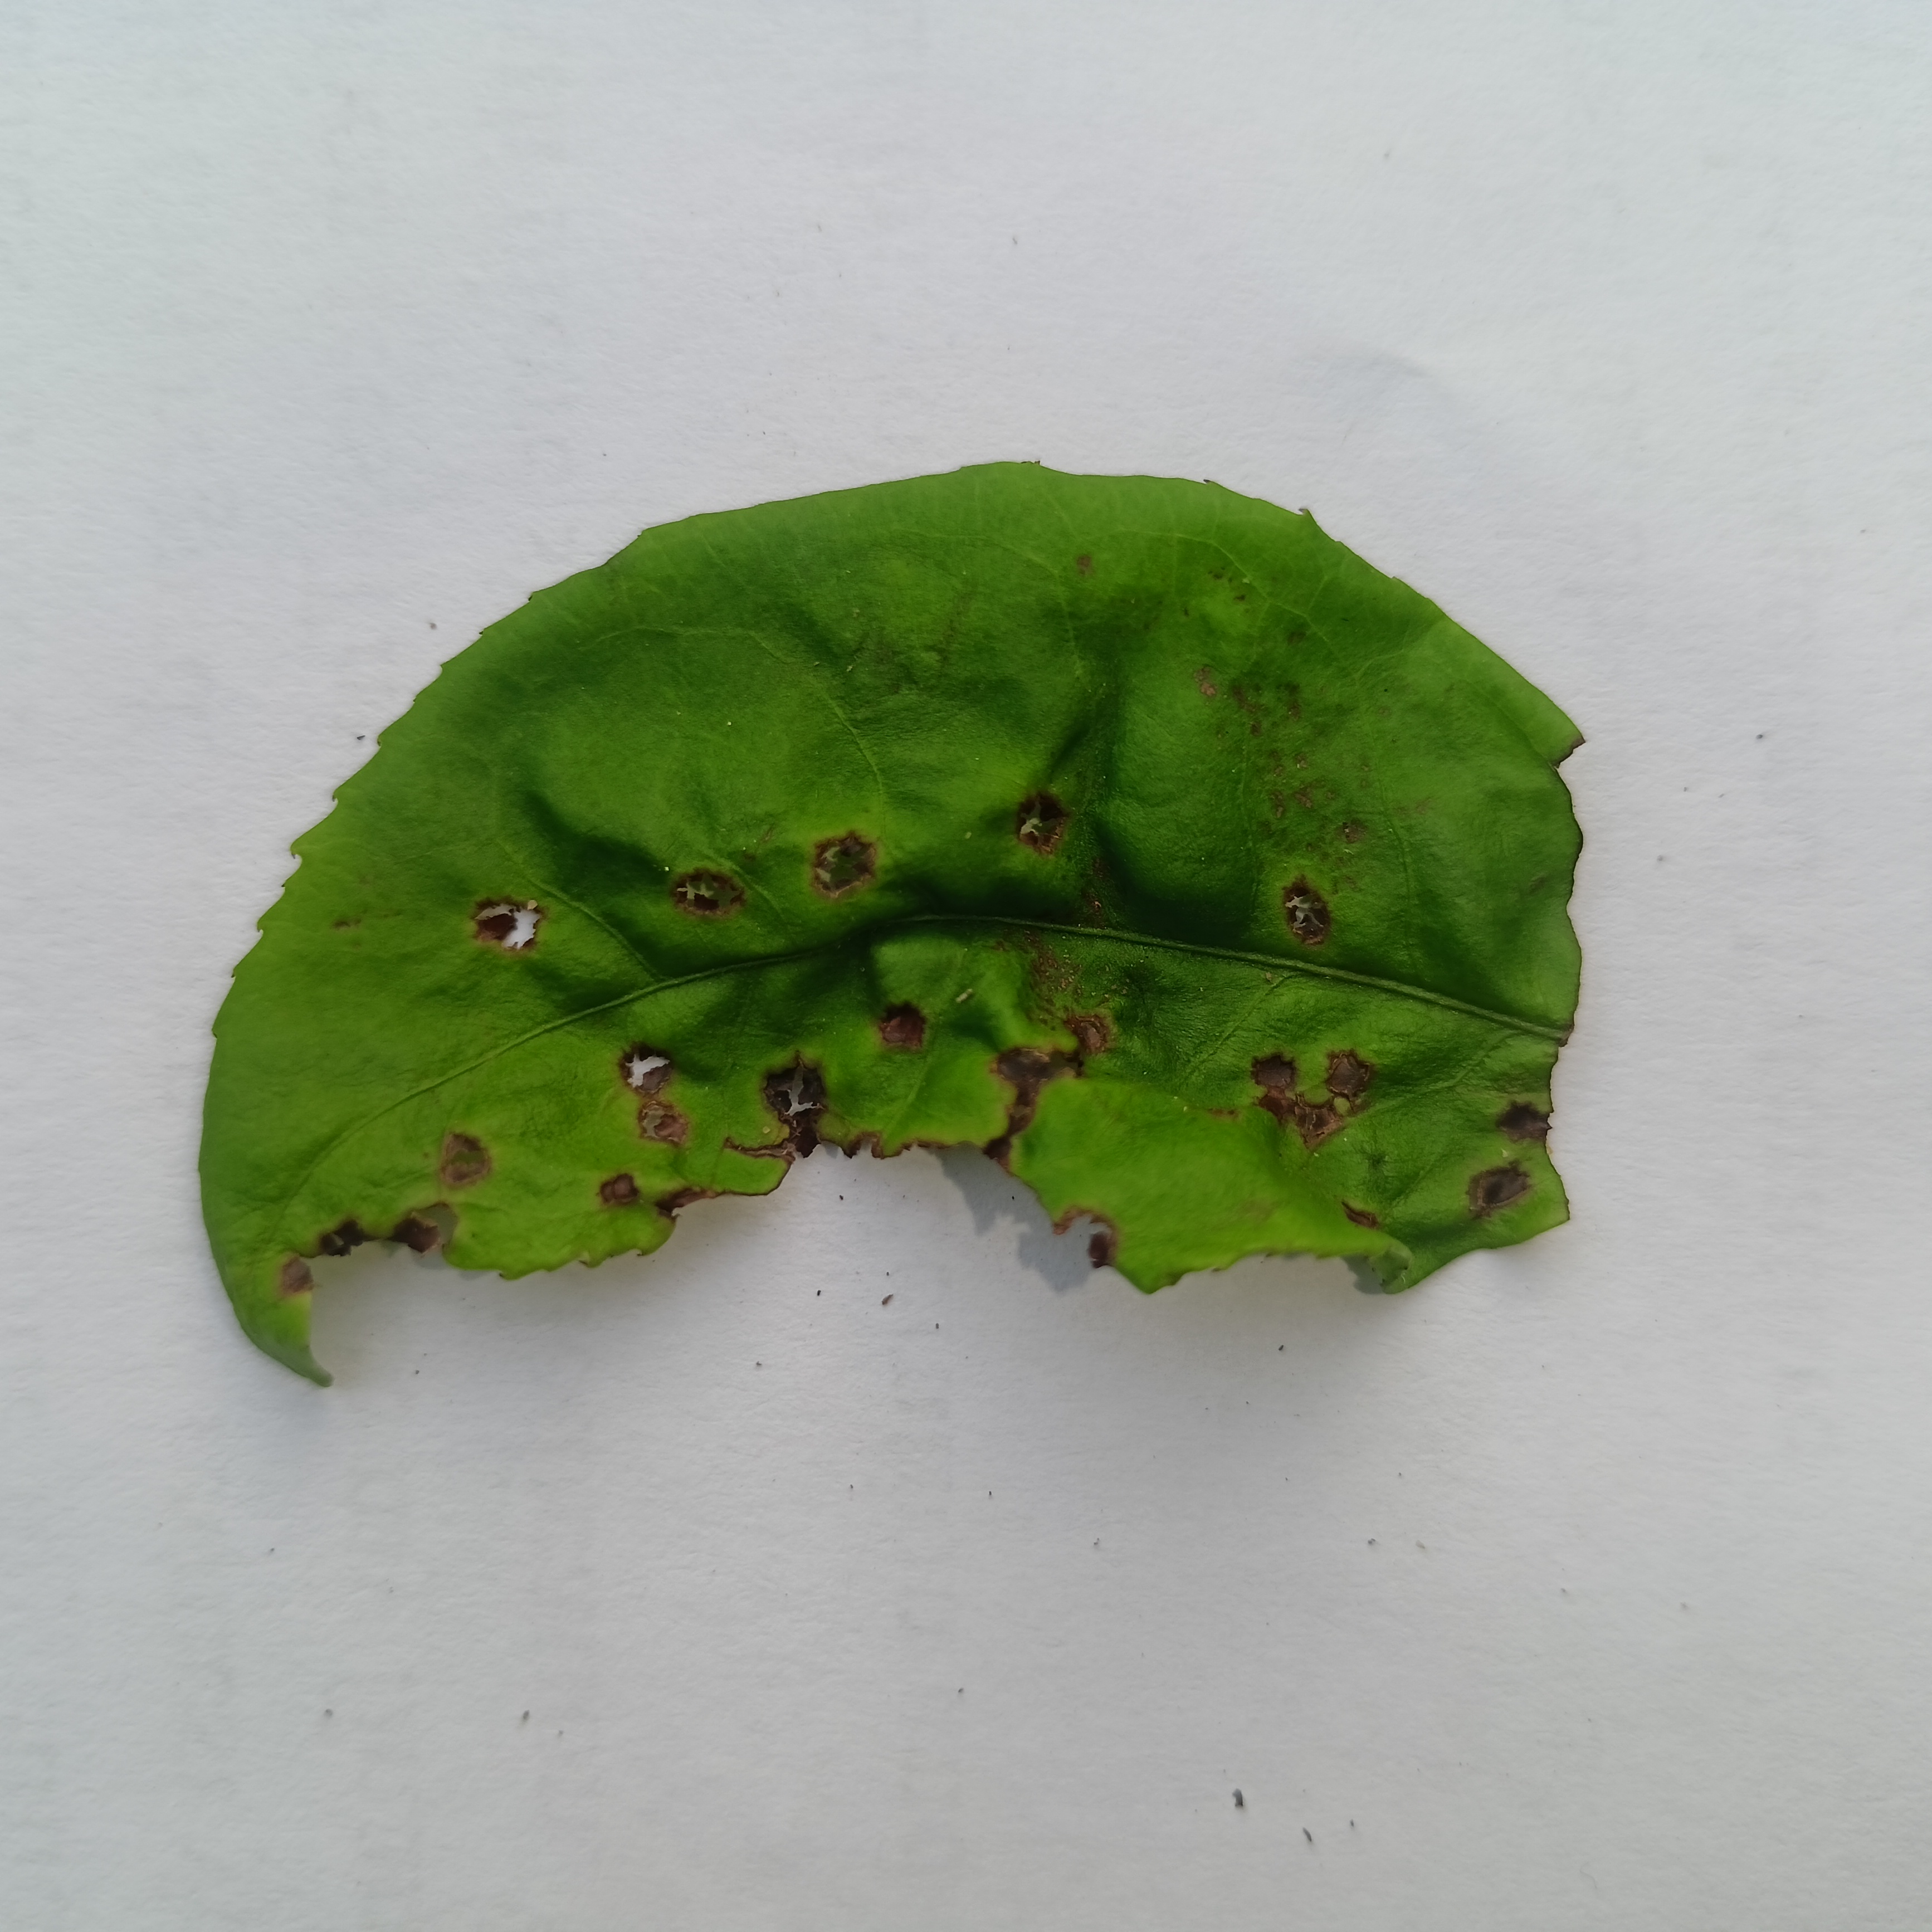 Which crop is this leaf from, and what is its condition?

tea, helopeltis
